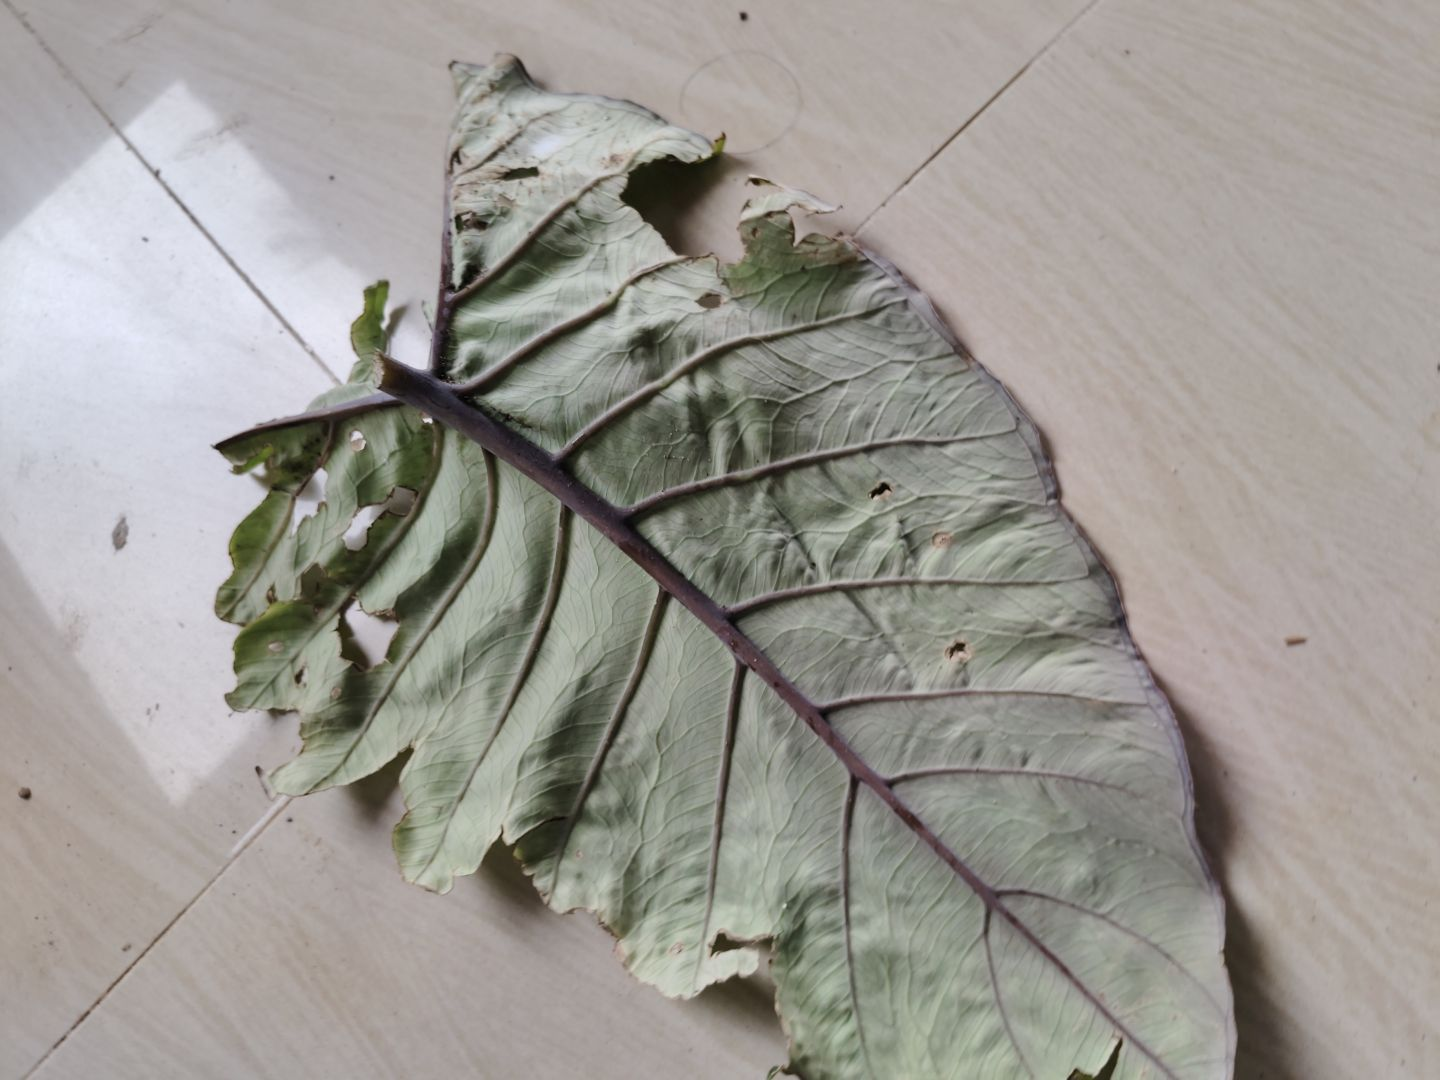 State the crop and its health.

taro, leaf blight
